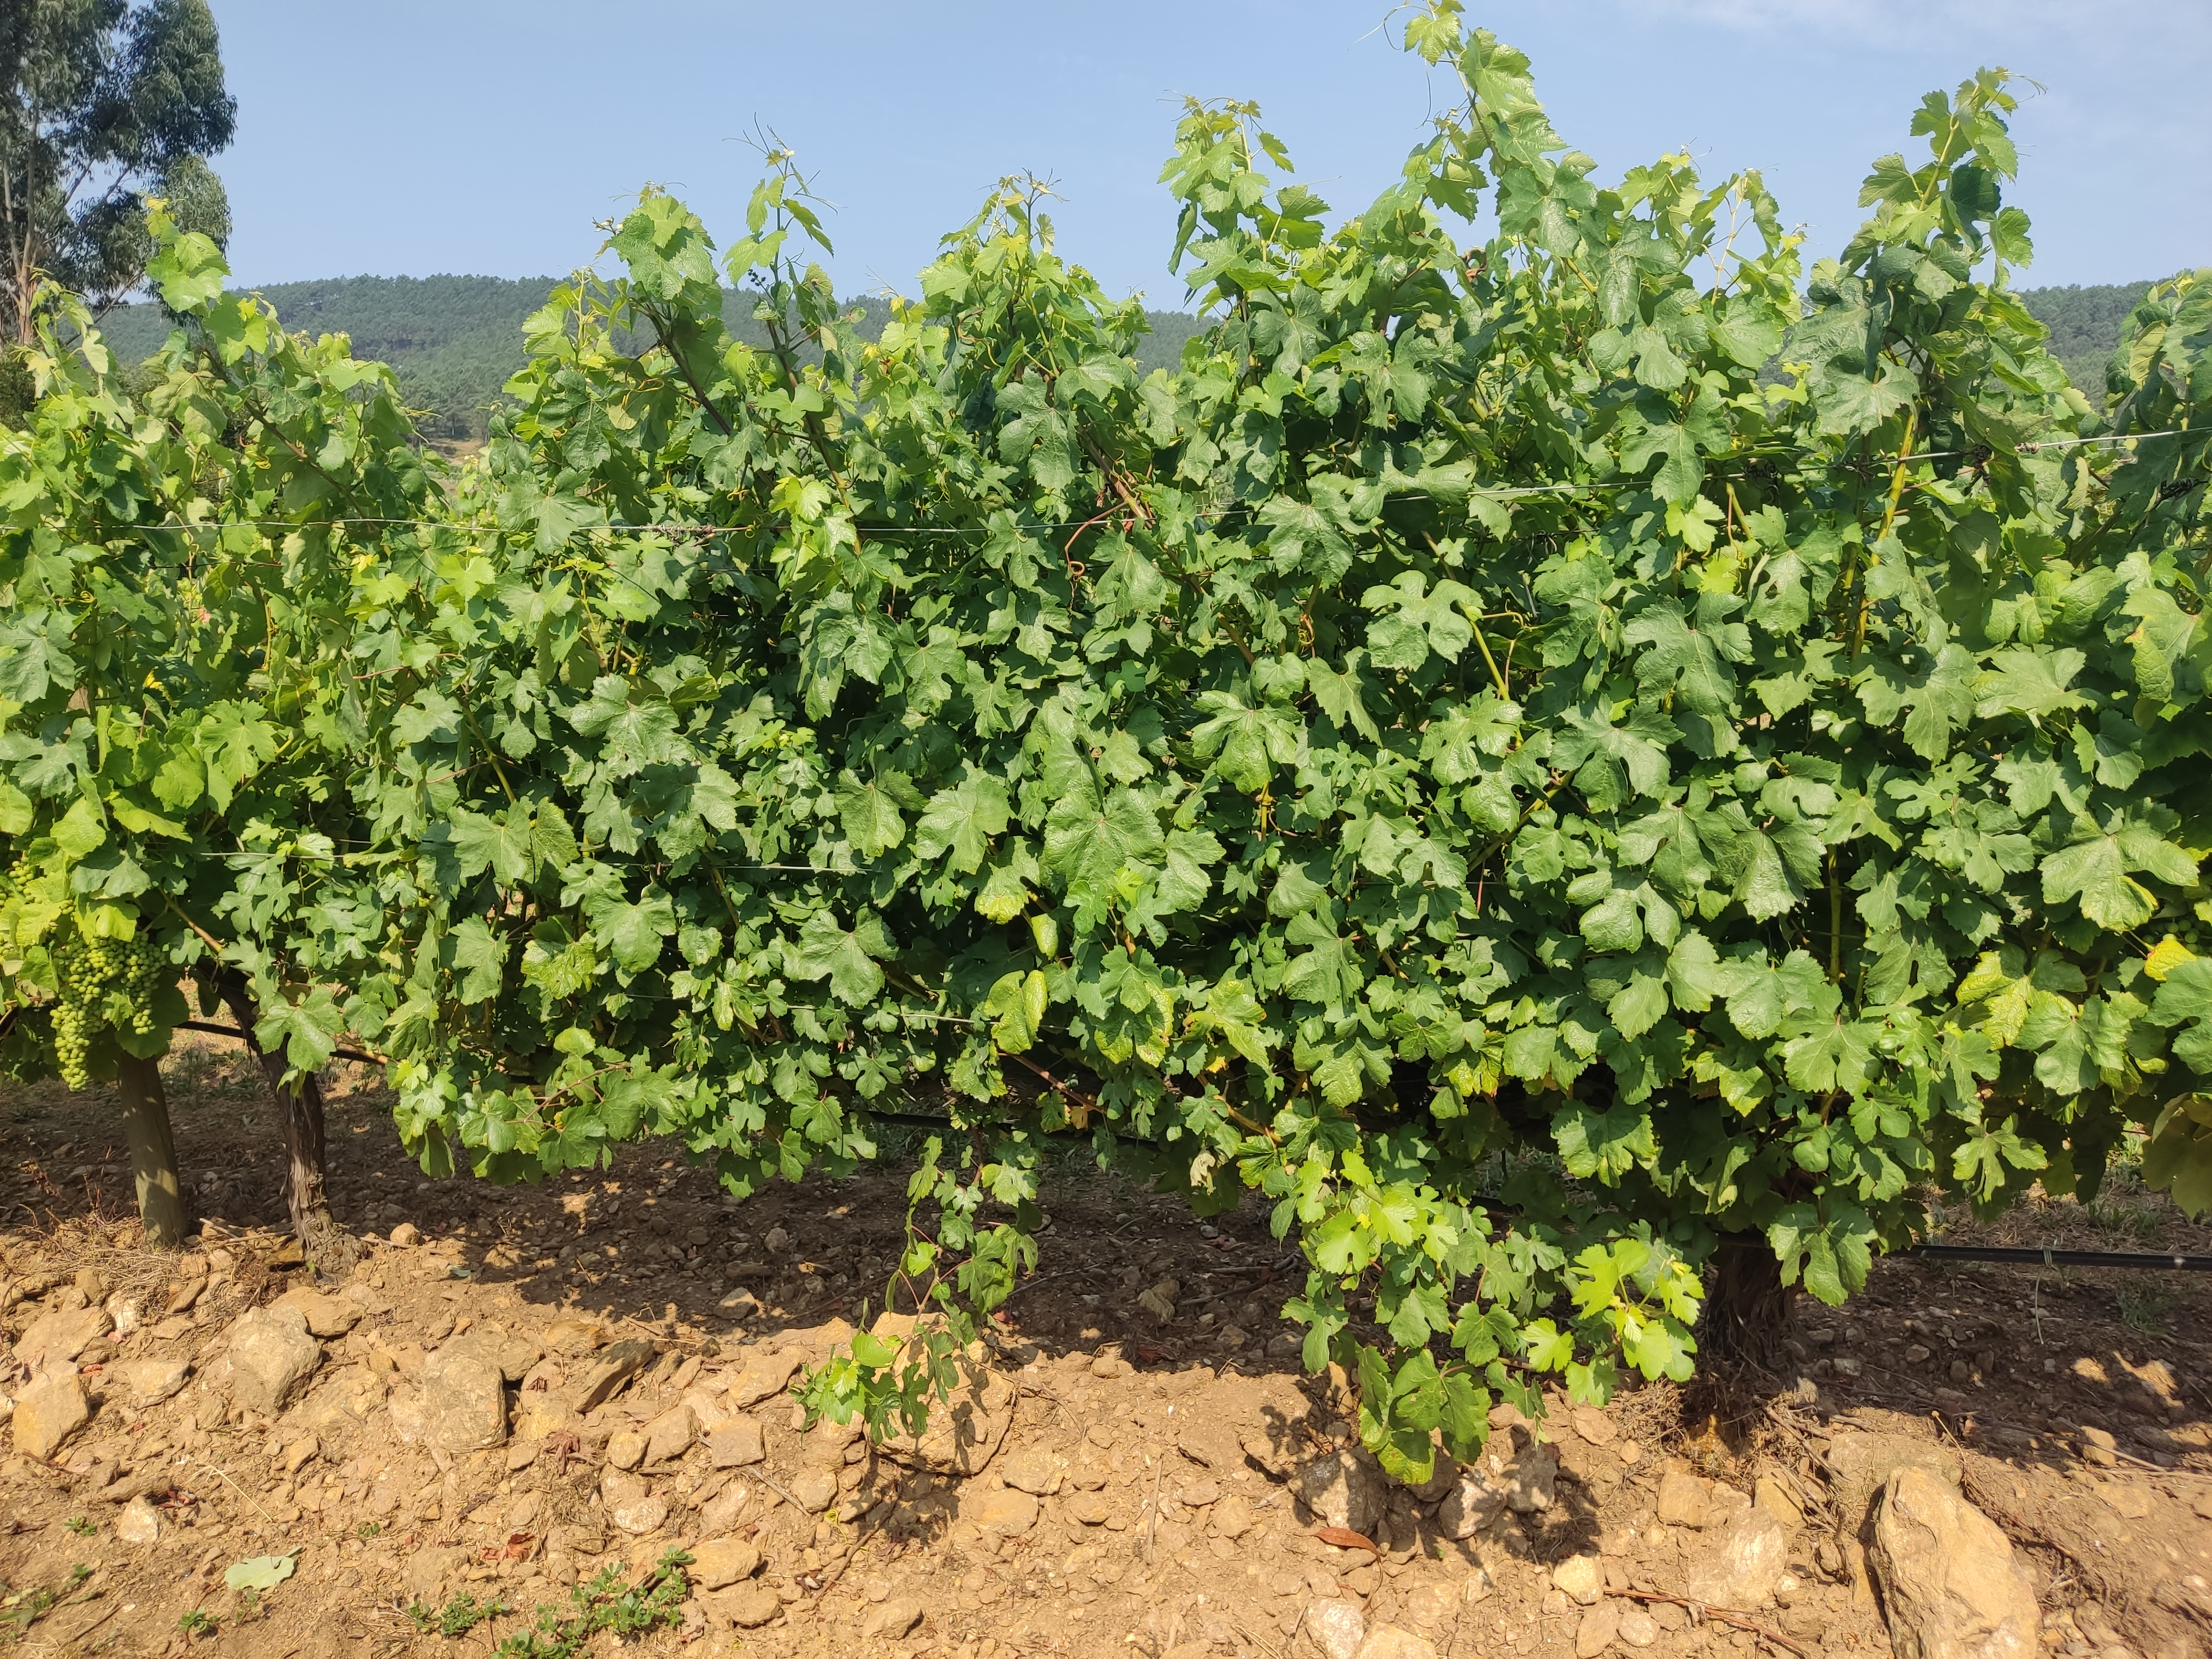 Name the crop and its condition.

grapevine, not affected by esca disease
